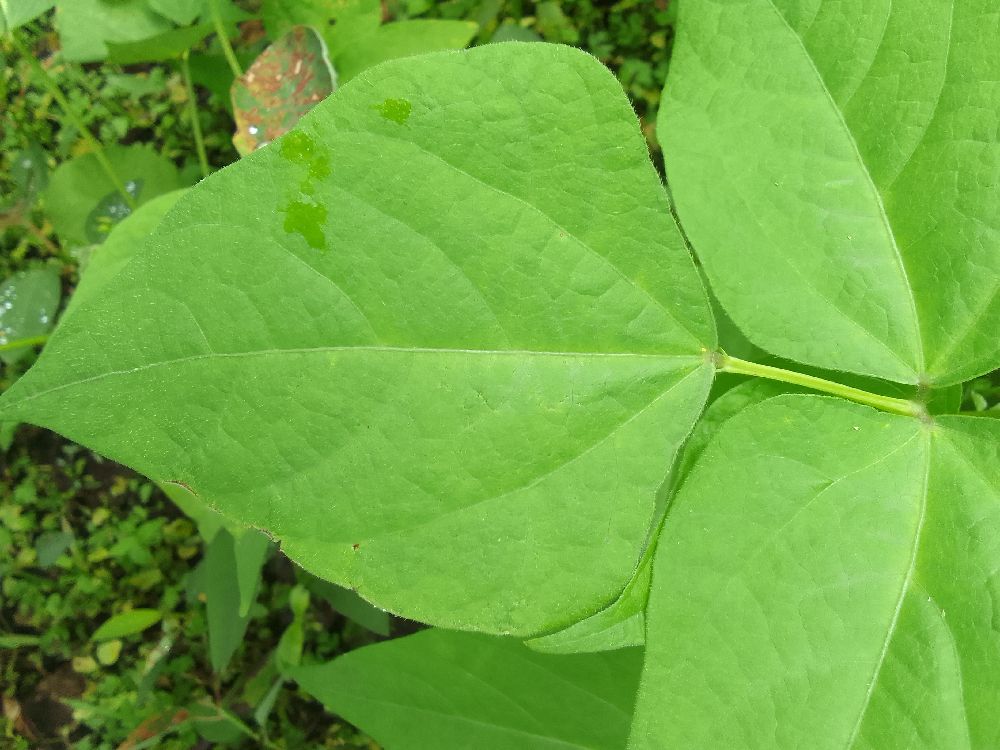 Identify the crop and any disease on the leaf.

common bean, healthy
